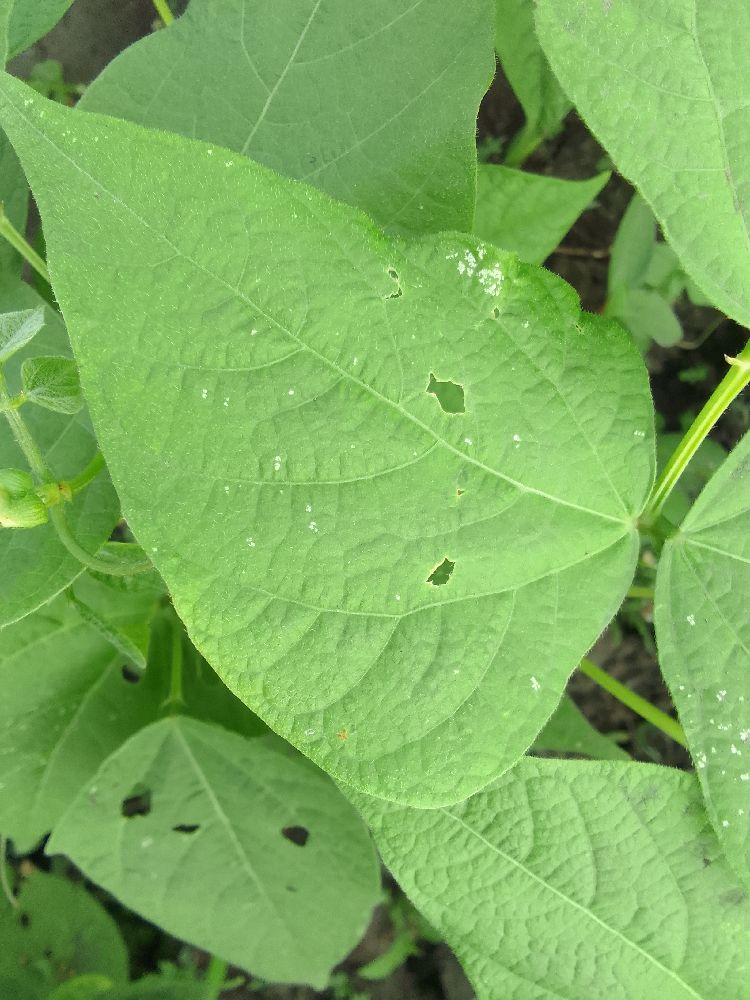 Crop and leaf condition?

common bean, healthy
